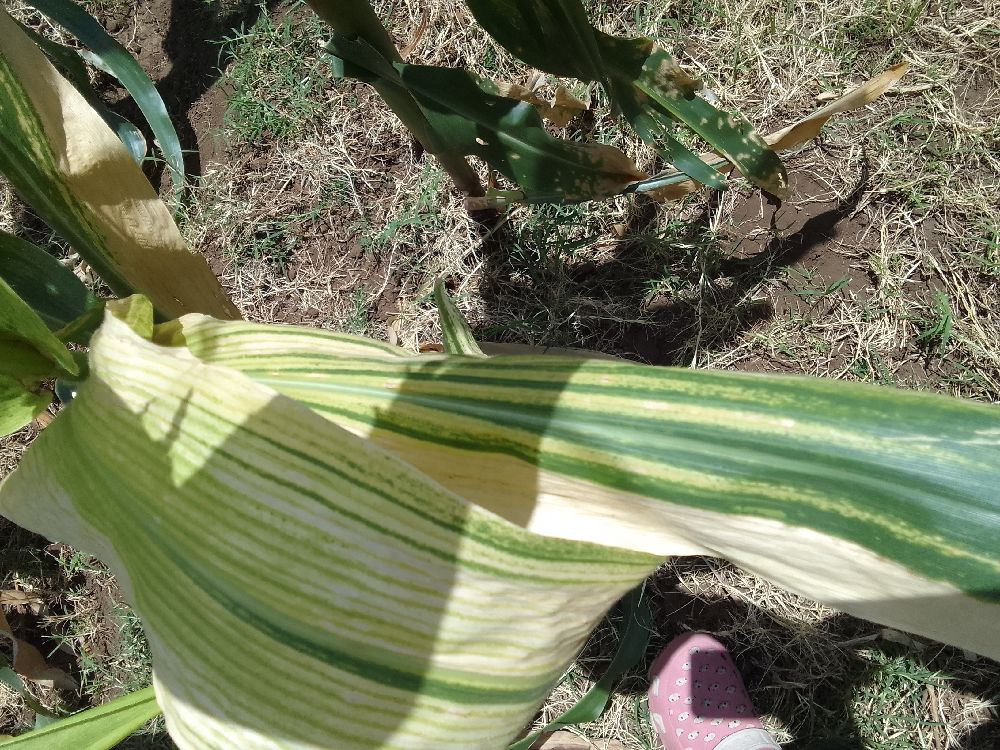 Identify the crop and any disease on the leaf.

maize, maize lethal necrosis
